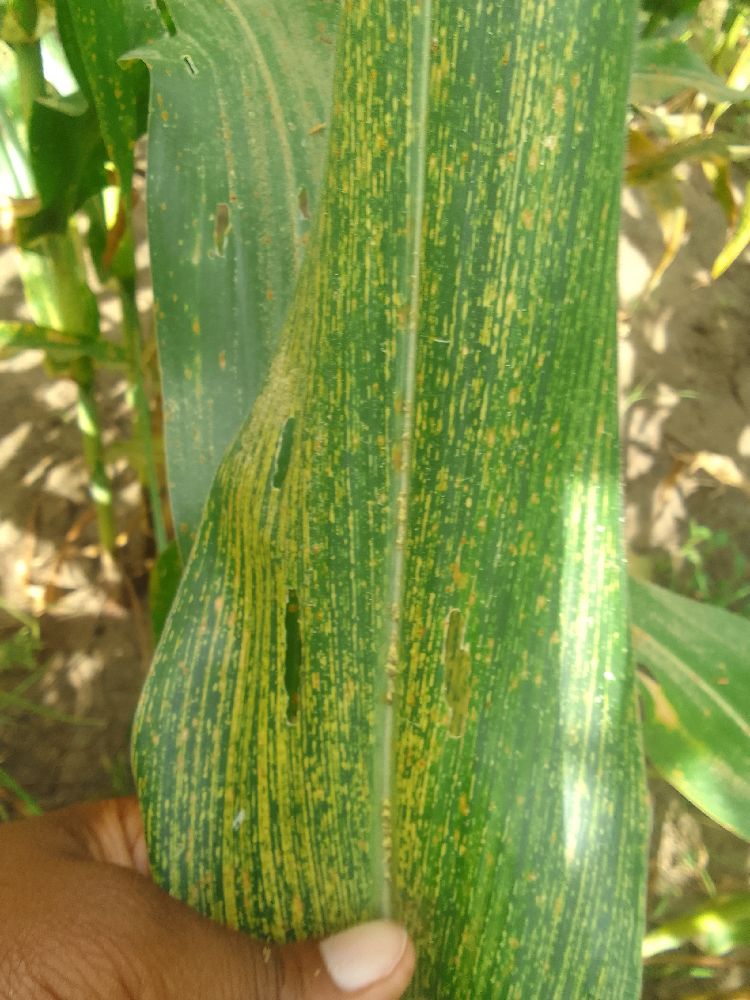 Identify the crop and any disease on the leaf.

maize, maize streak virus
